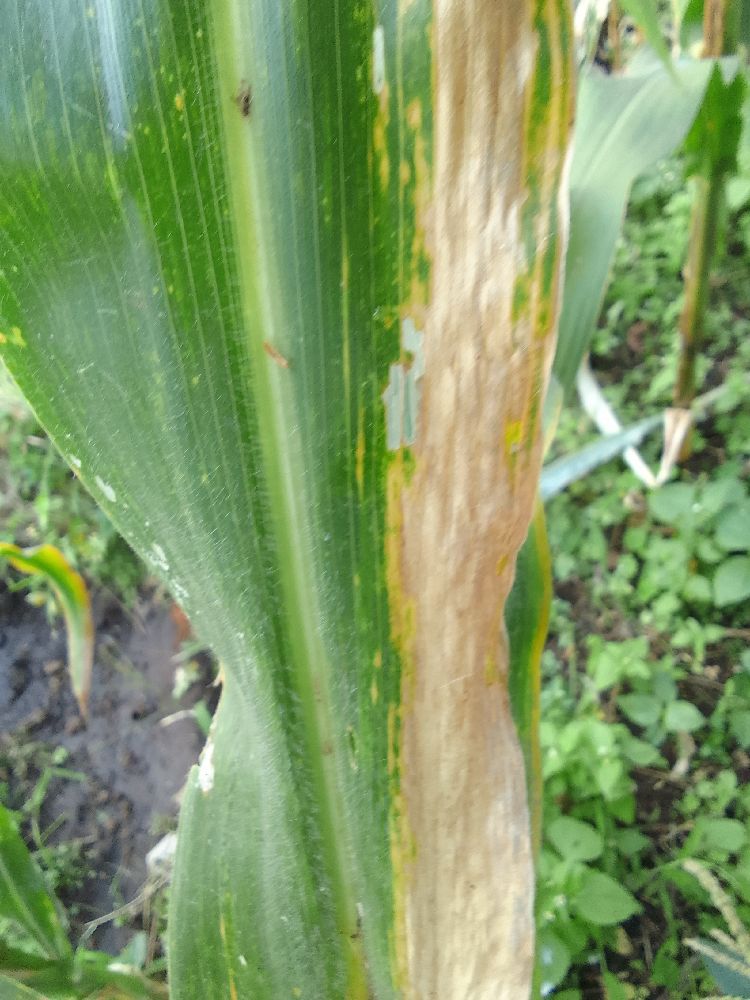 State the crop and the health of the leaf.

maize, maize lethal necrosis
